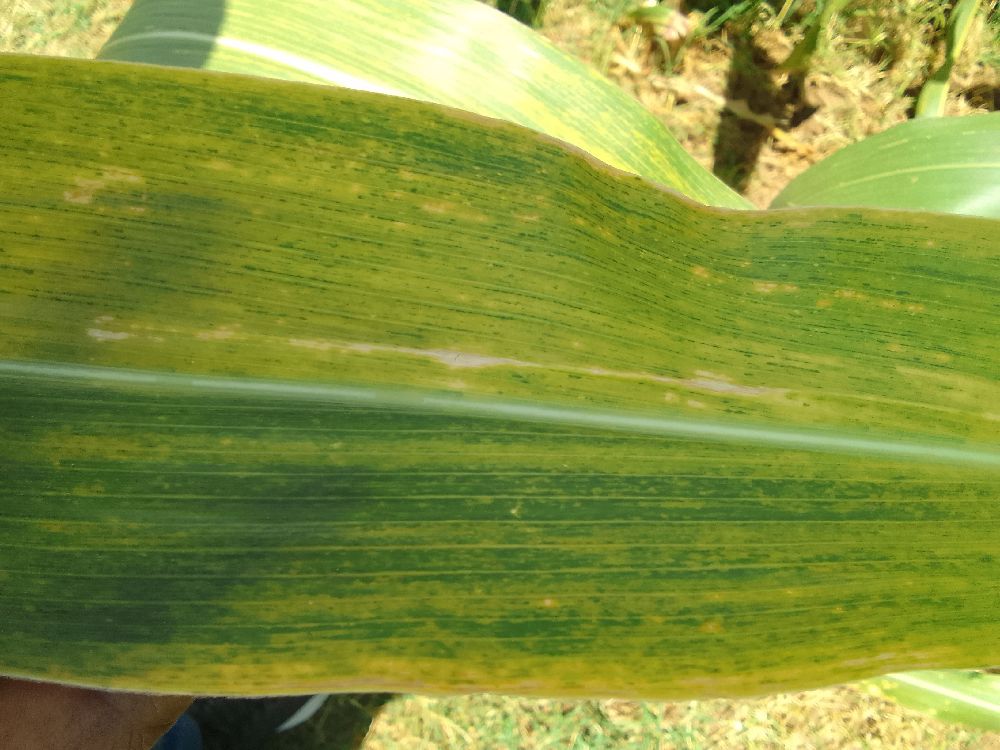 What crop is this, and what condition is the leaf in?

maize, maize lethal necrosis
